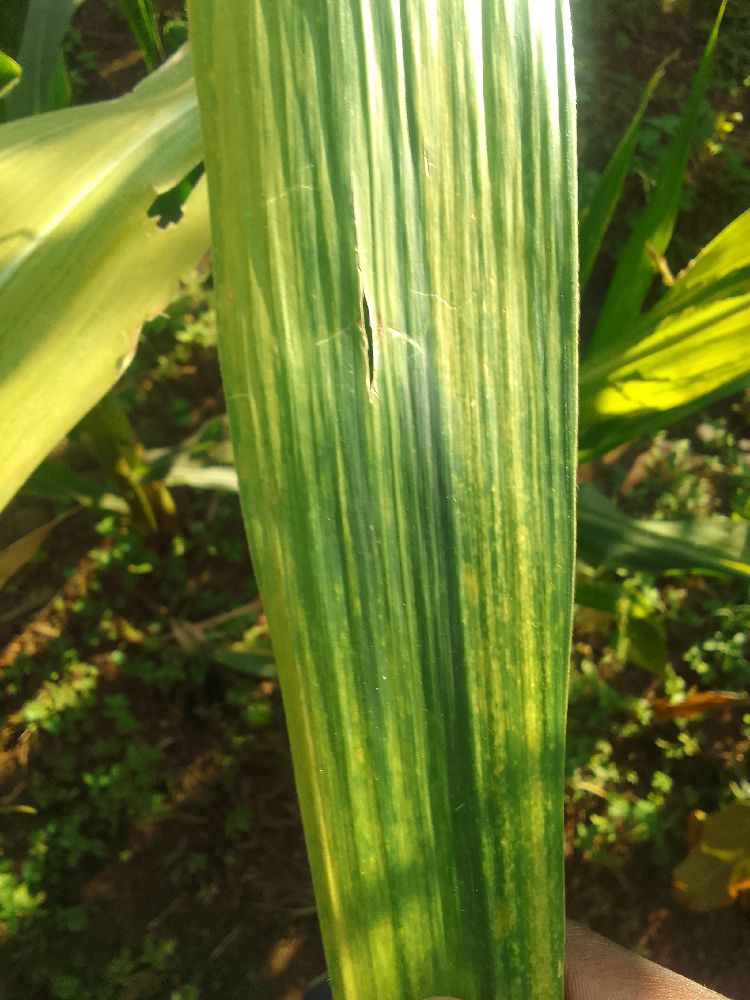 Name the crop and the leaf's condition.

maize, maize lethal necrosis
